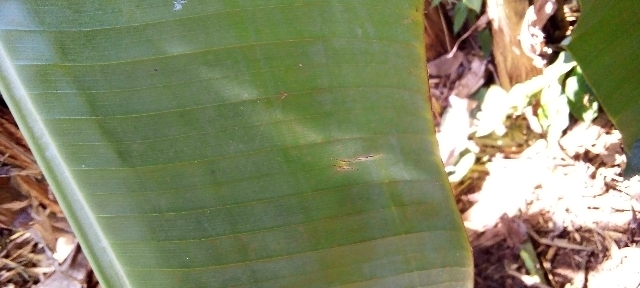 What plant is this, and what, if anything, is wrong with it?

banana, healthy
